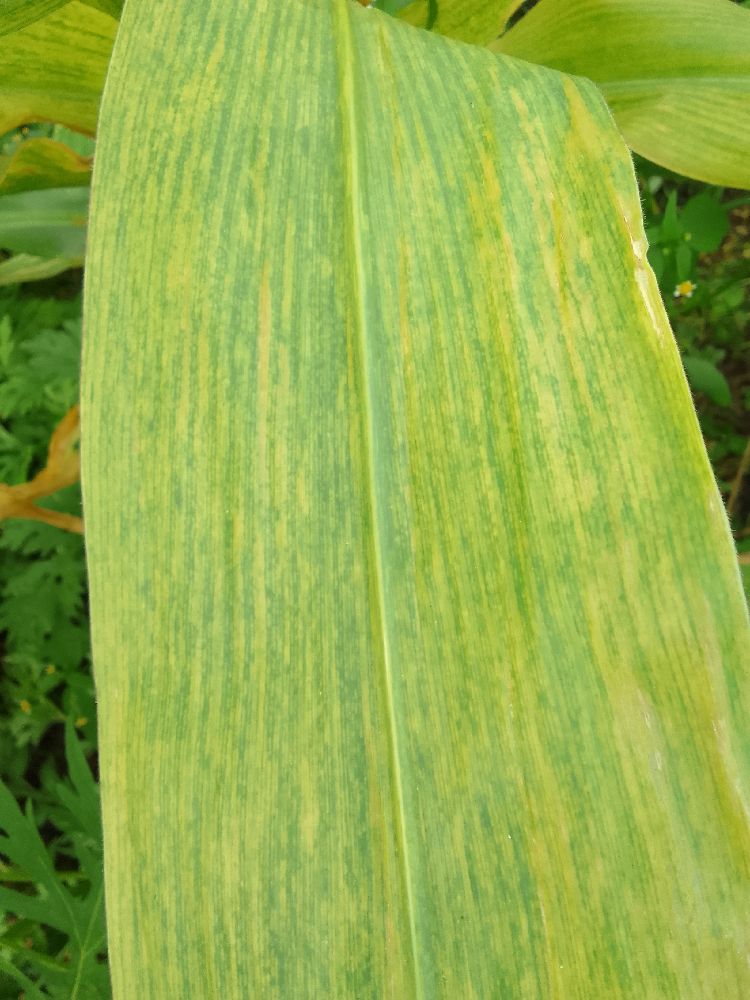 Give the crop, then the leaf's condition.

maize, maize lethal necrosis
